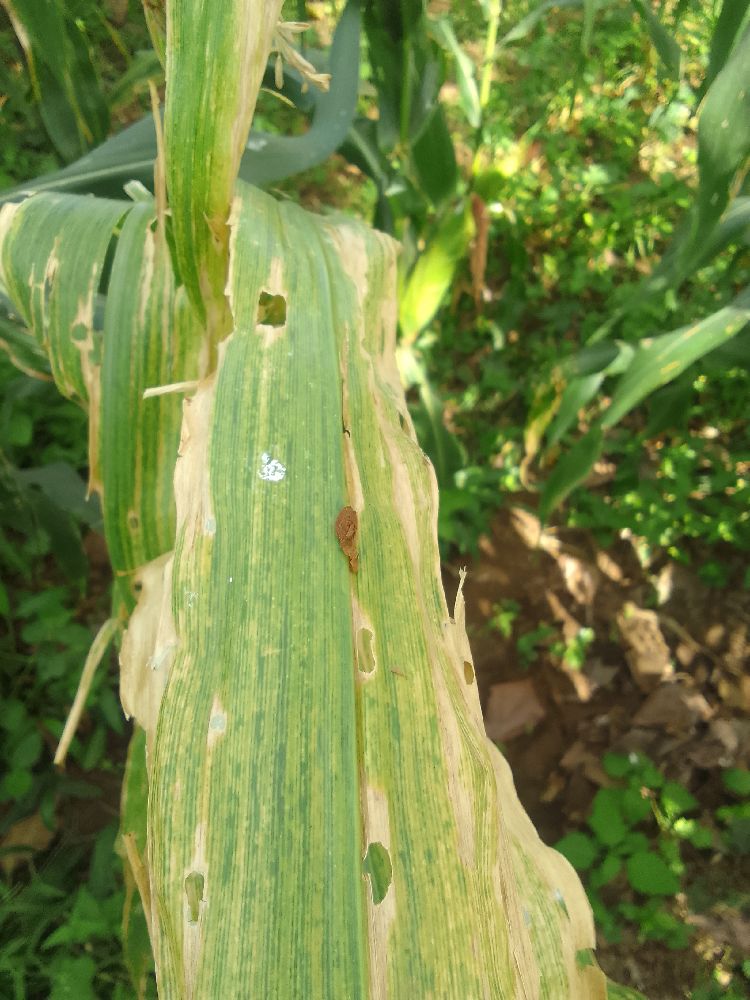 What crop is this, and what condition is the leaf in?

maize, maize lethal necrosis
